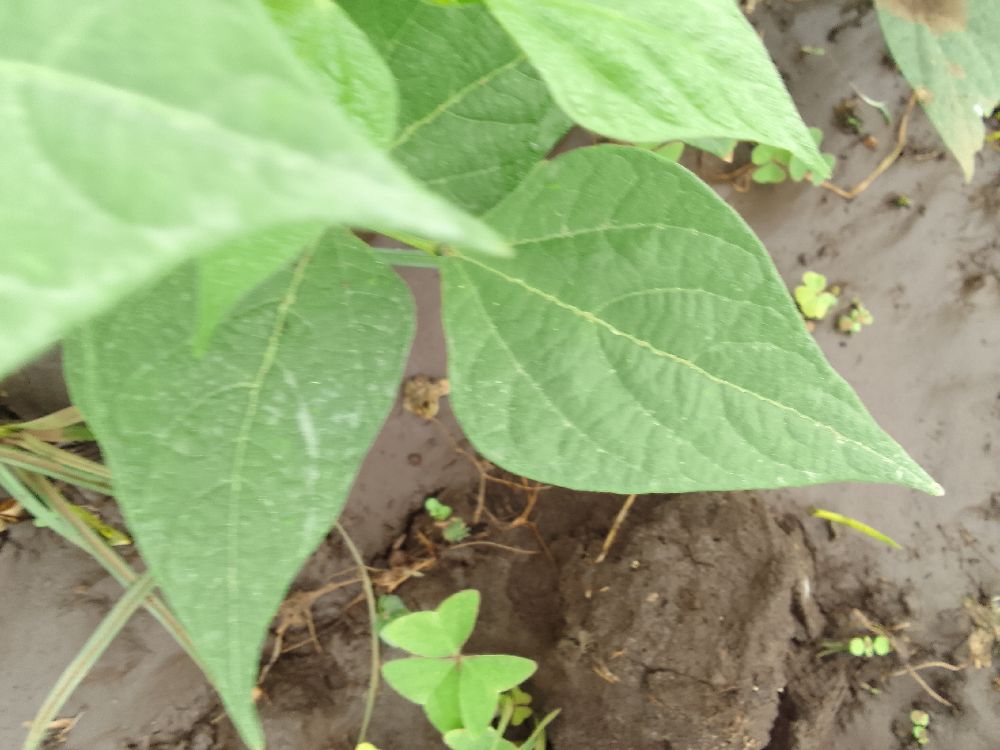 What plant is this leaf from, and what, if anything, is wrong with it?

common bean, healthy
